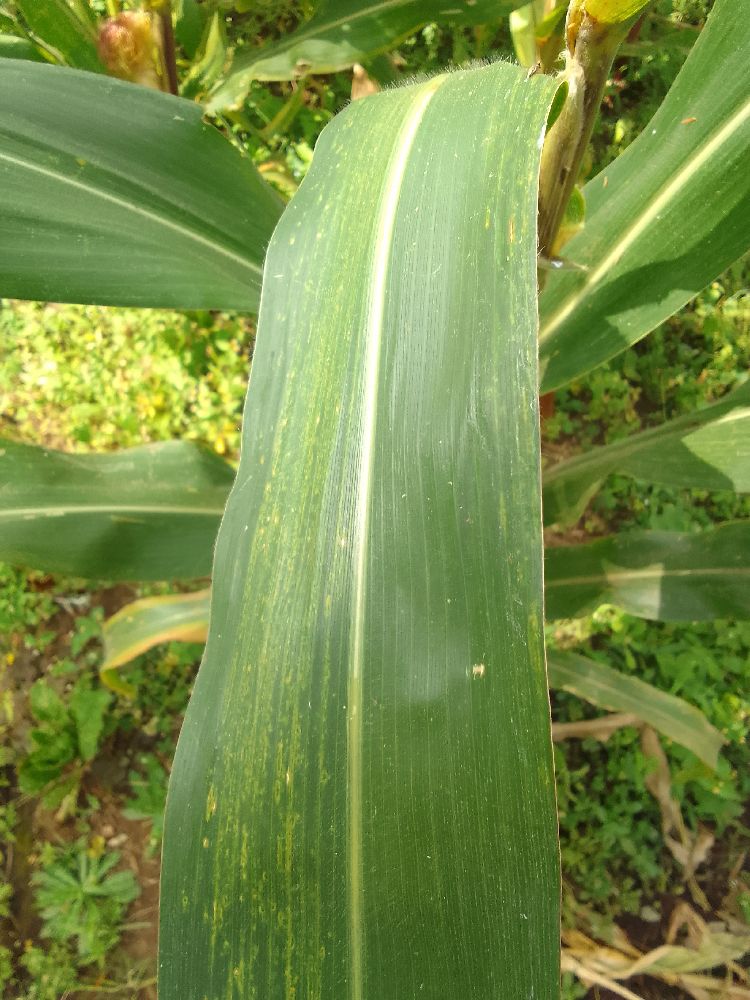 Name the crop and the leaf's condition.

maize, maize lethal necrosis
